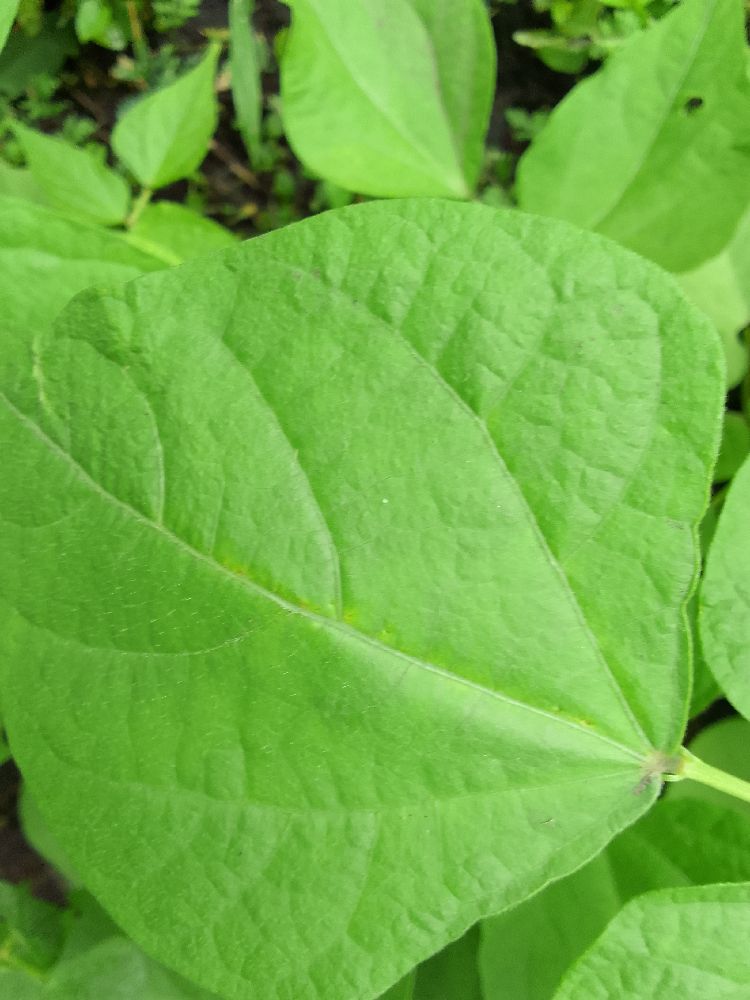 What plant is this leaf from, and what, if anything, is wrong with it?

common bean, healthy
